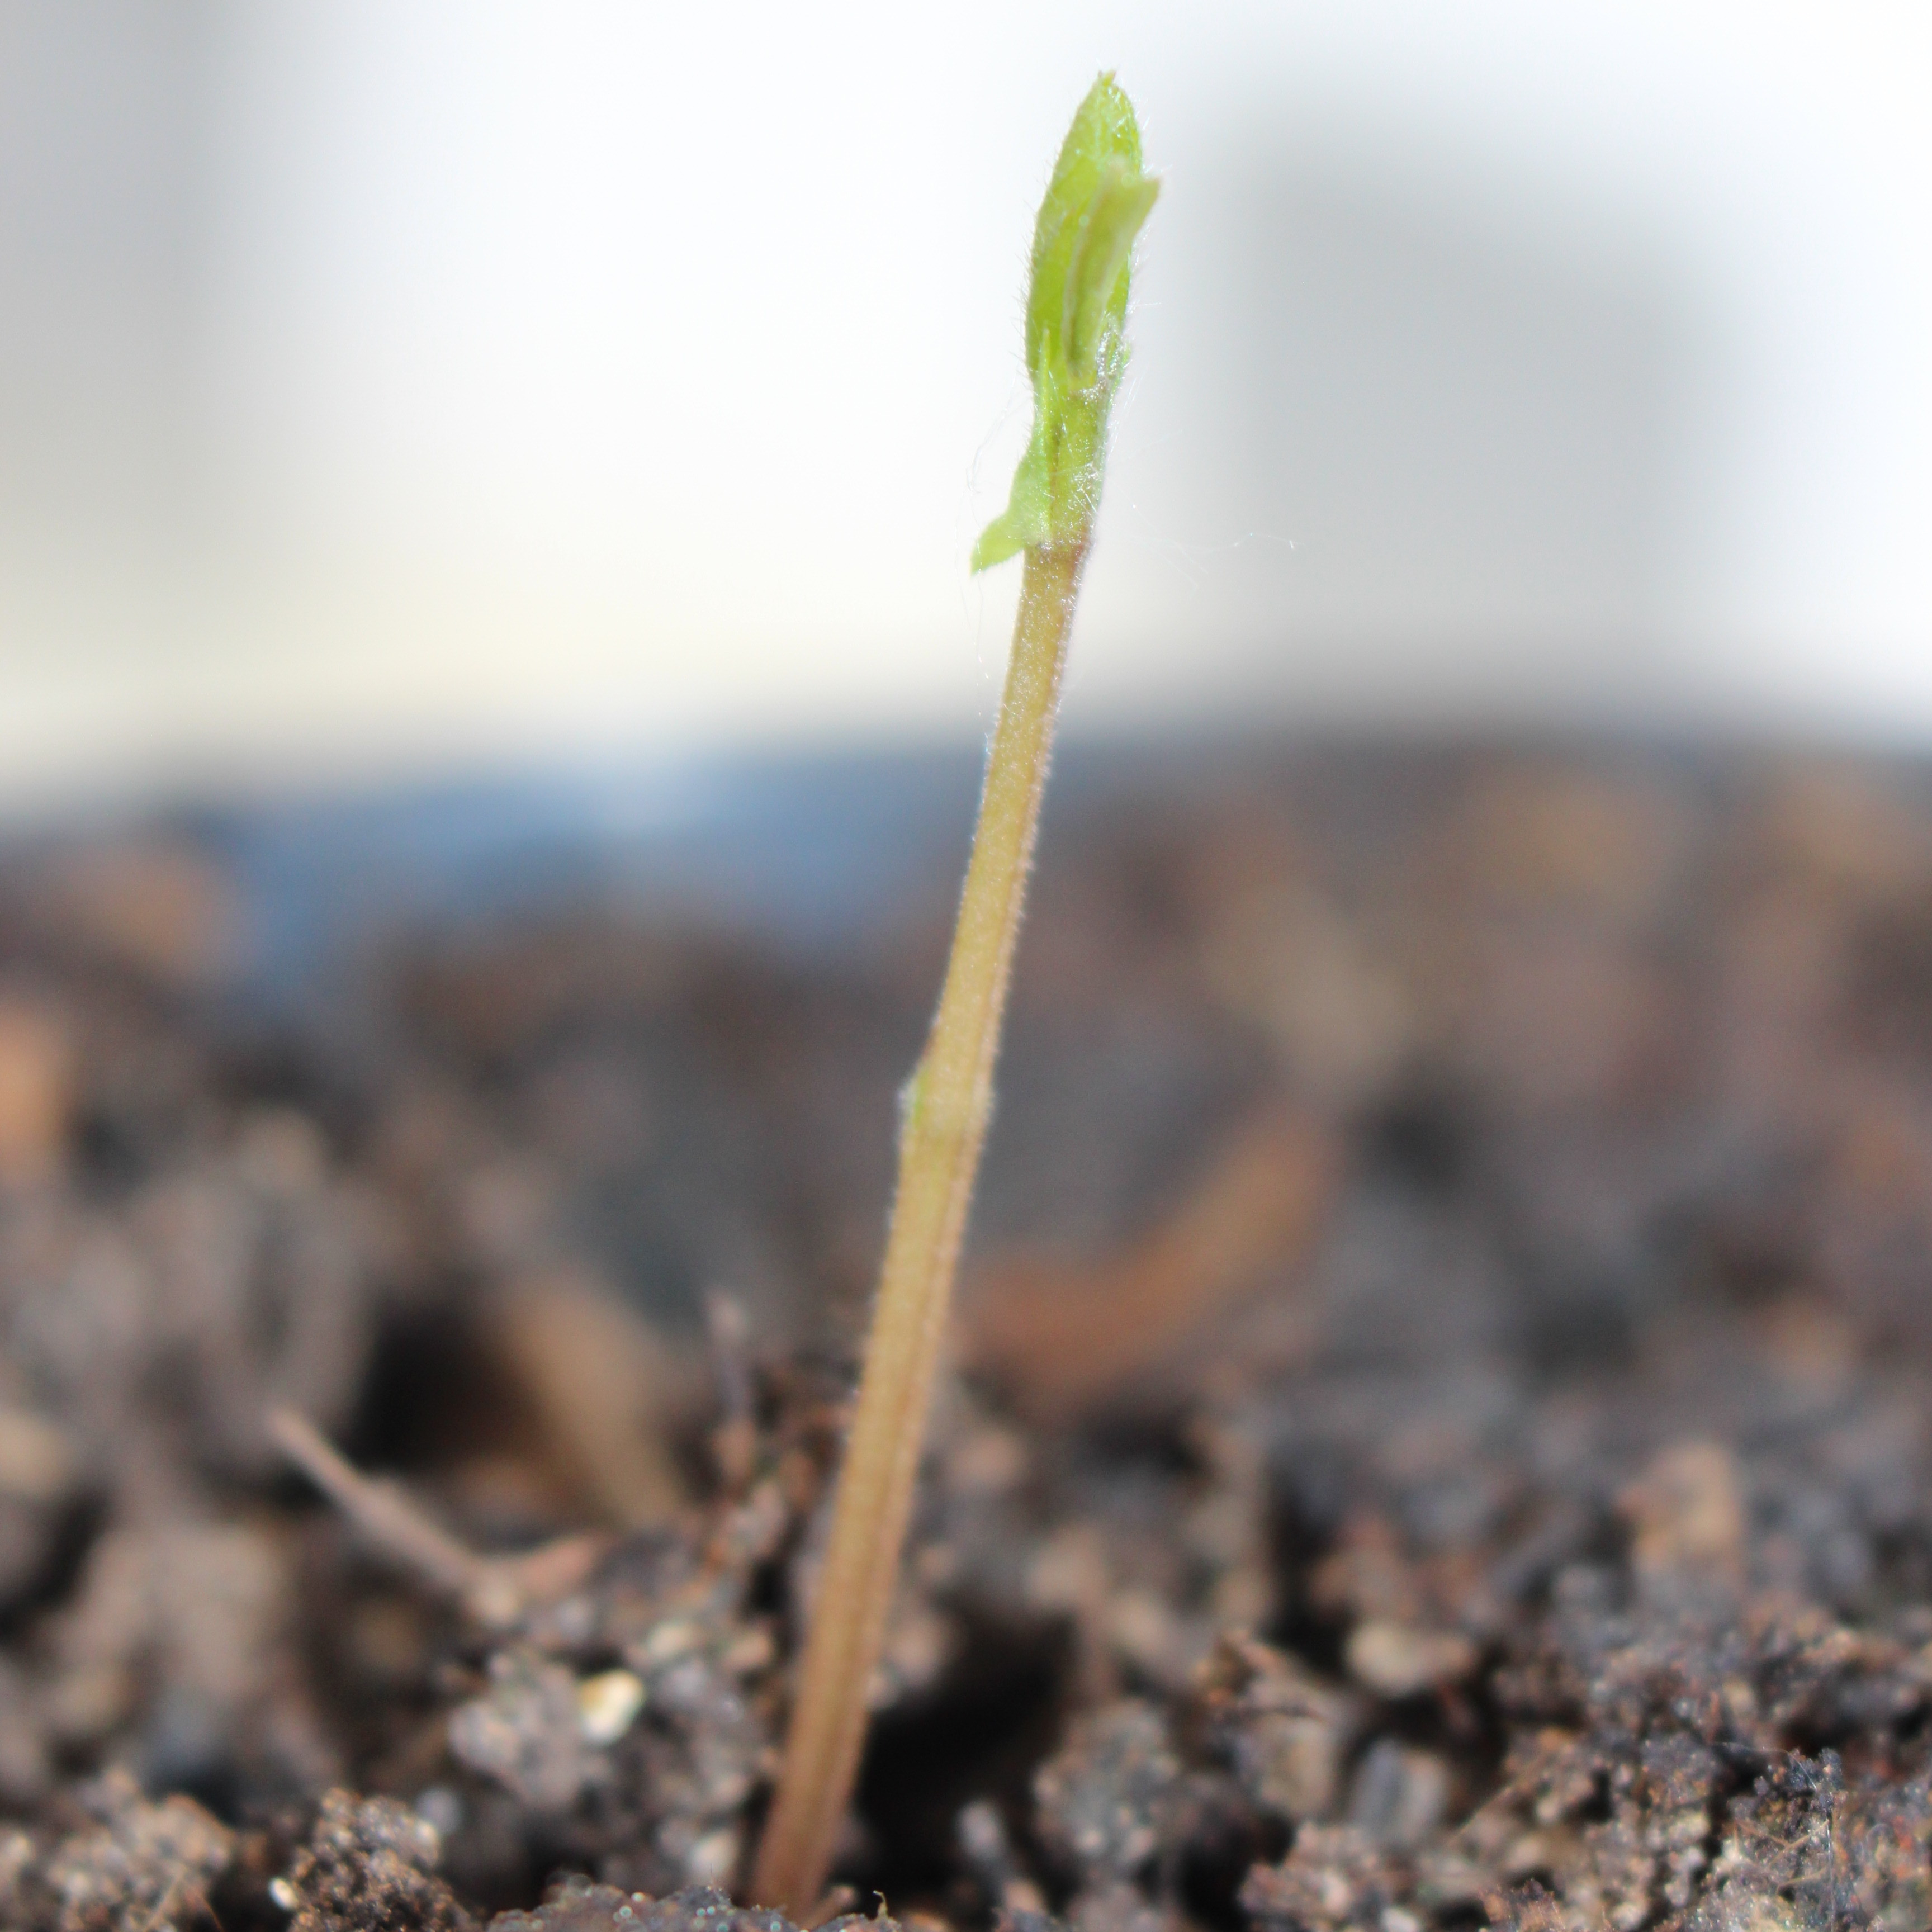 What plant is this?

Vicia sativa
